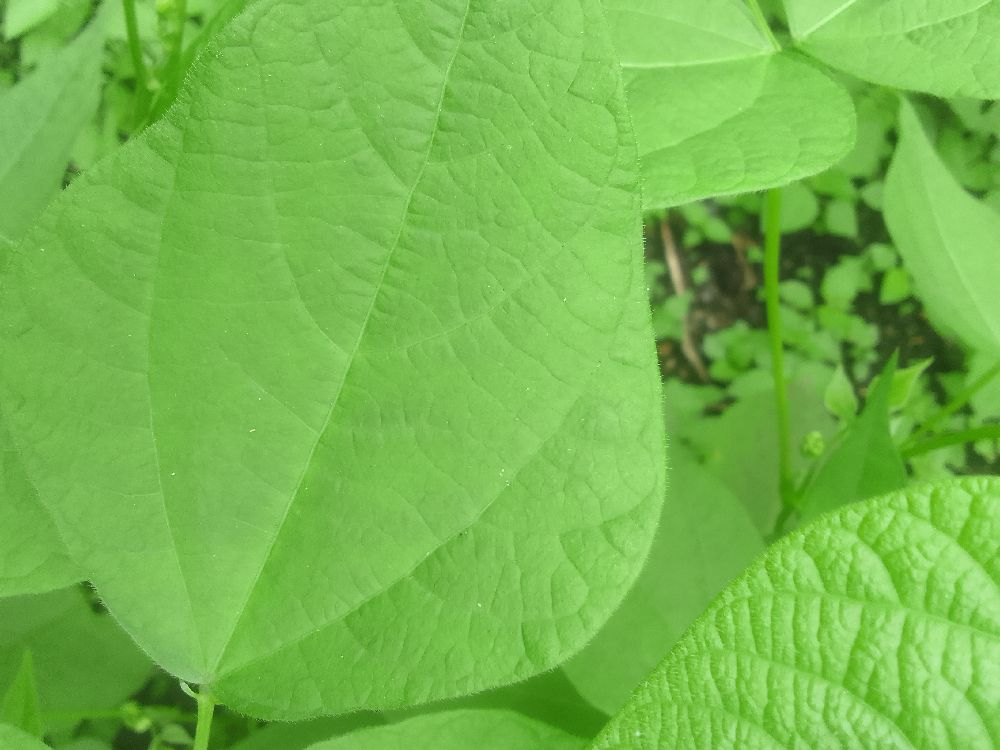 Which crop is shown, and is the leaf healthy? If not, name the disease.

common bean, healthy
